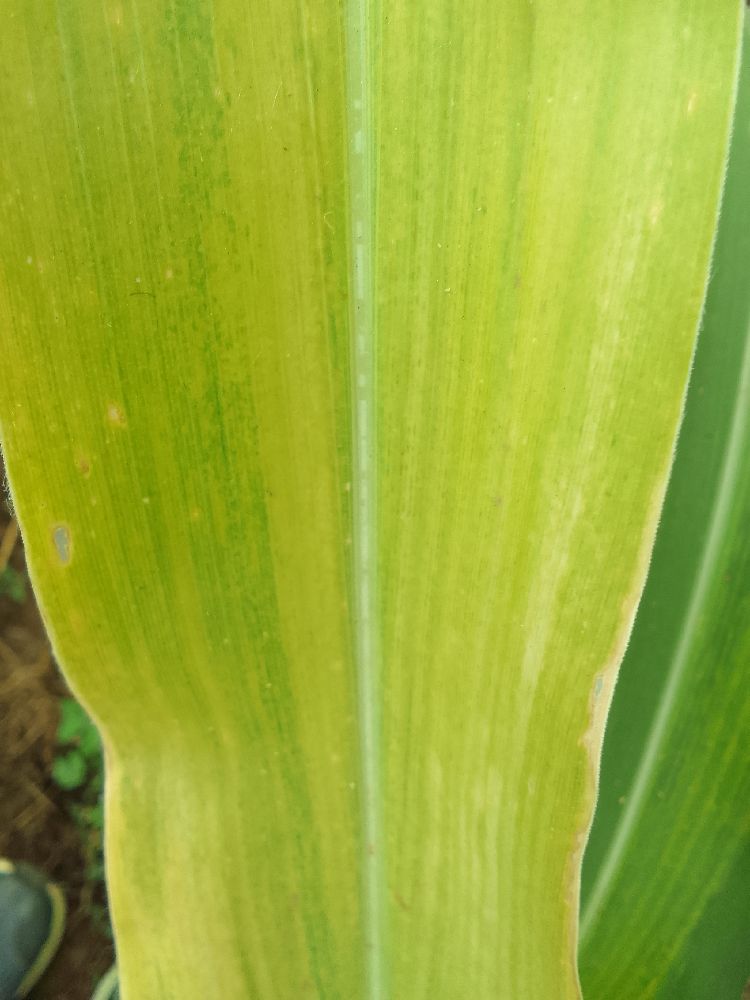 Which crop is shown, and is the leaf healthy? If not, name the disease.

maize, maize lethal necrosis
